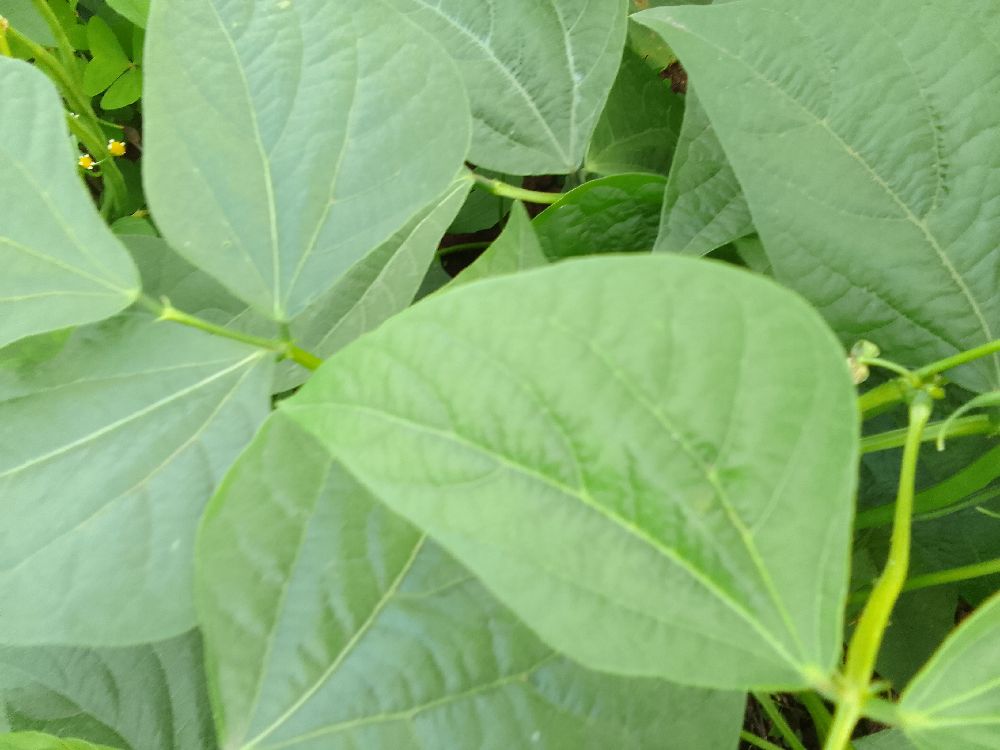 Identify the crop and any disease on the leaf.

common bean, healthy
